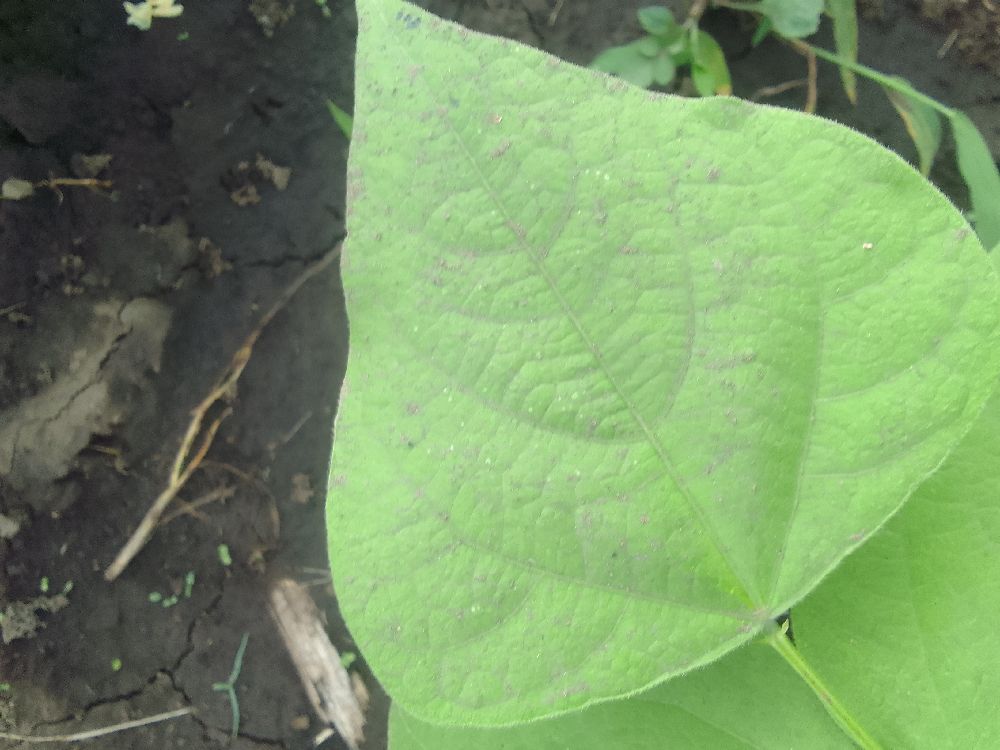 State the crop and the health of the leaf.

common bean, healthy
